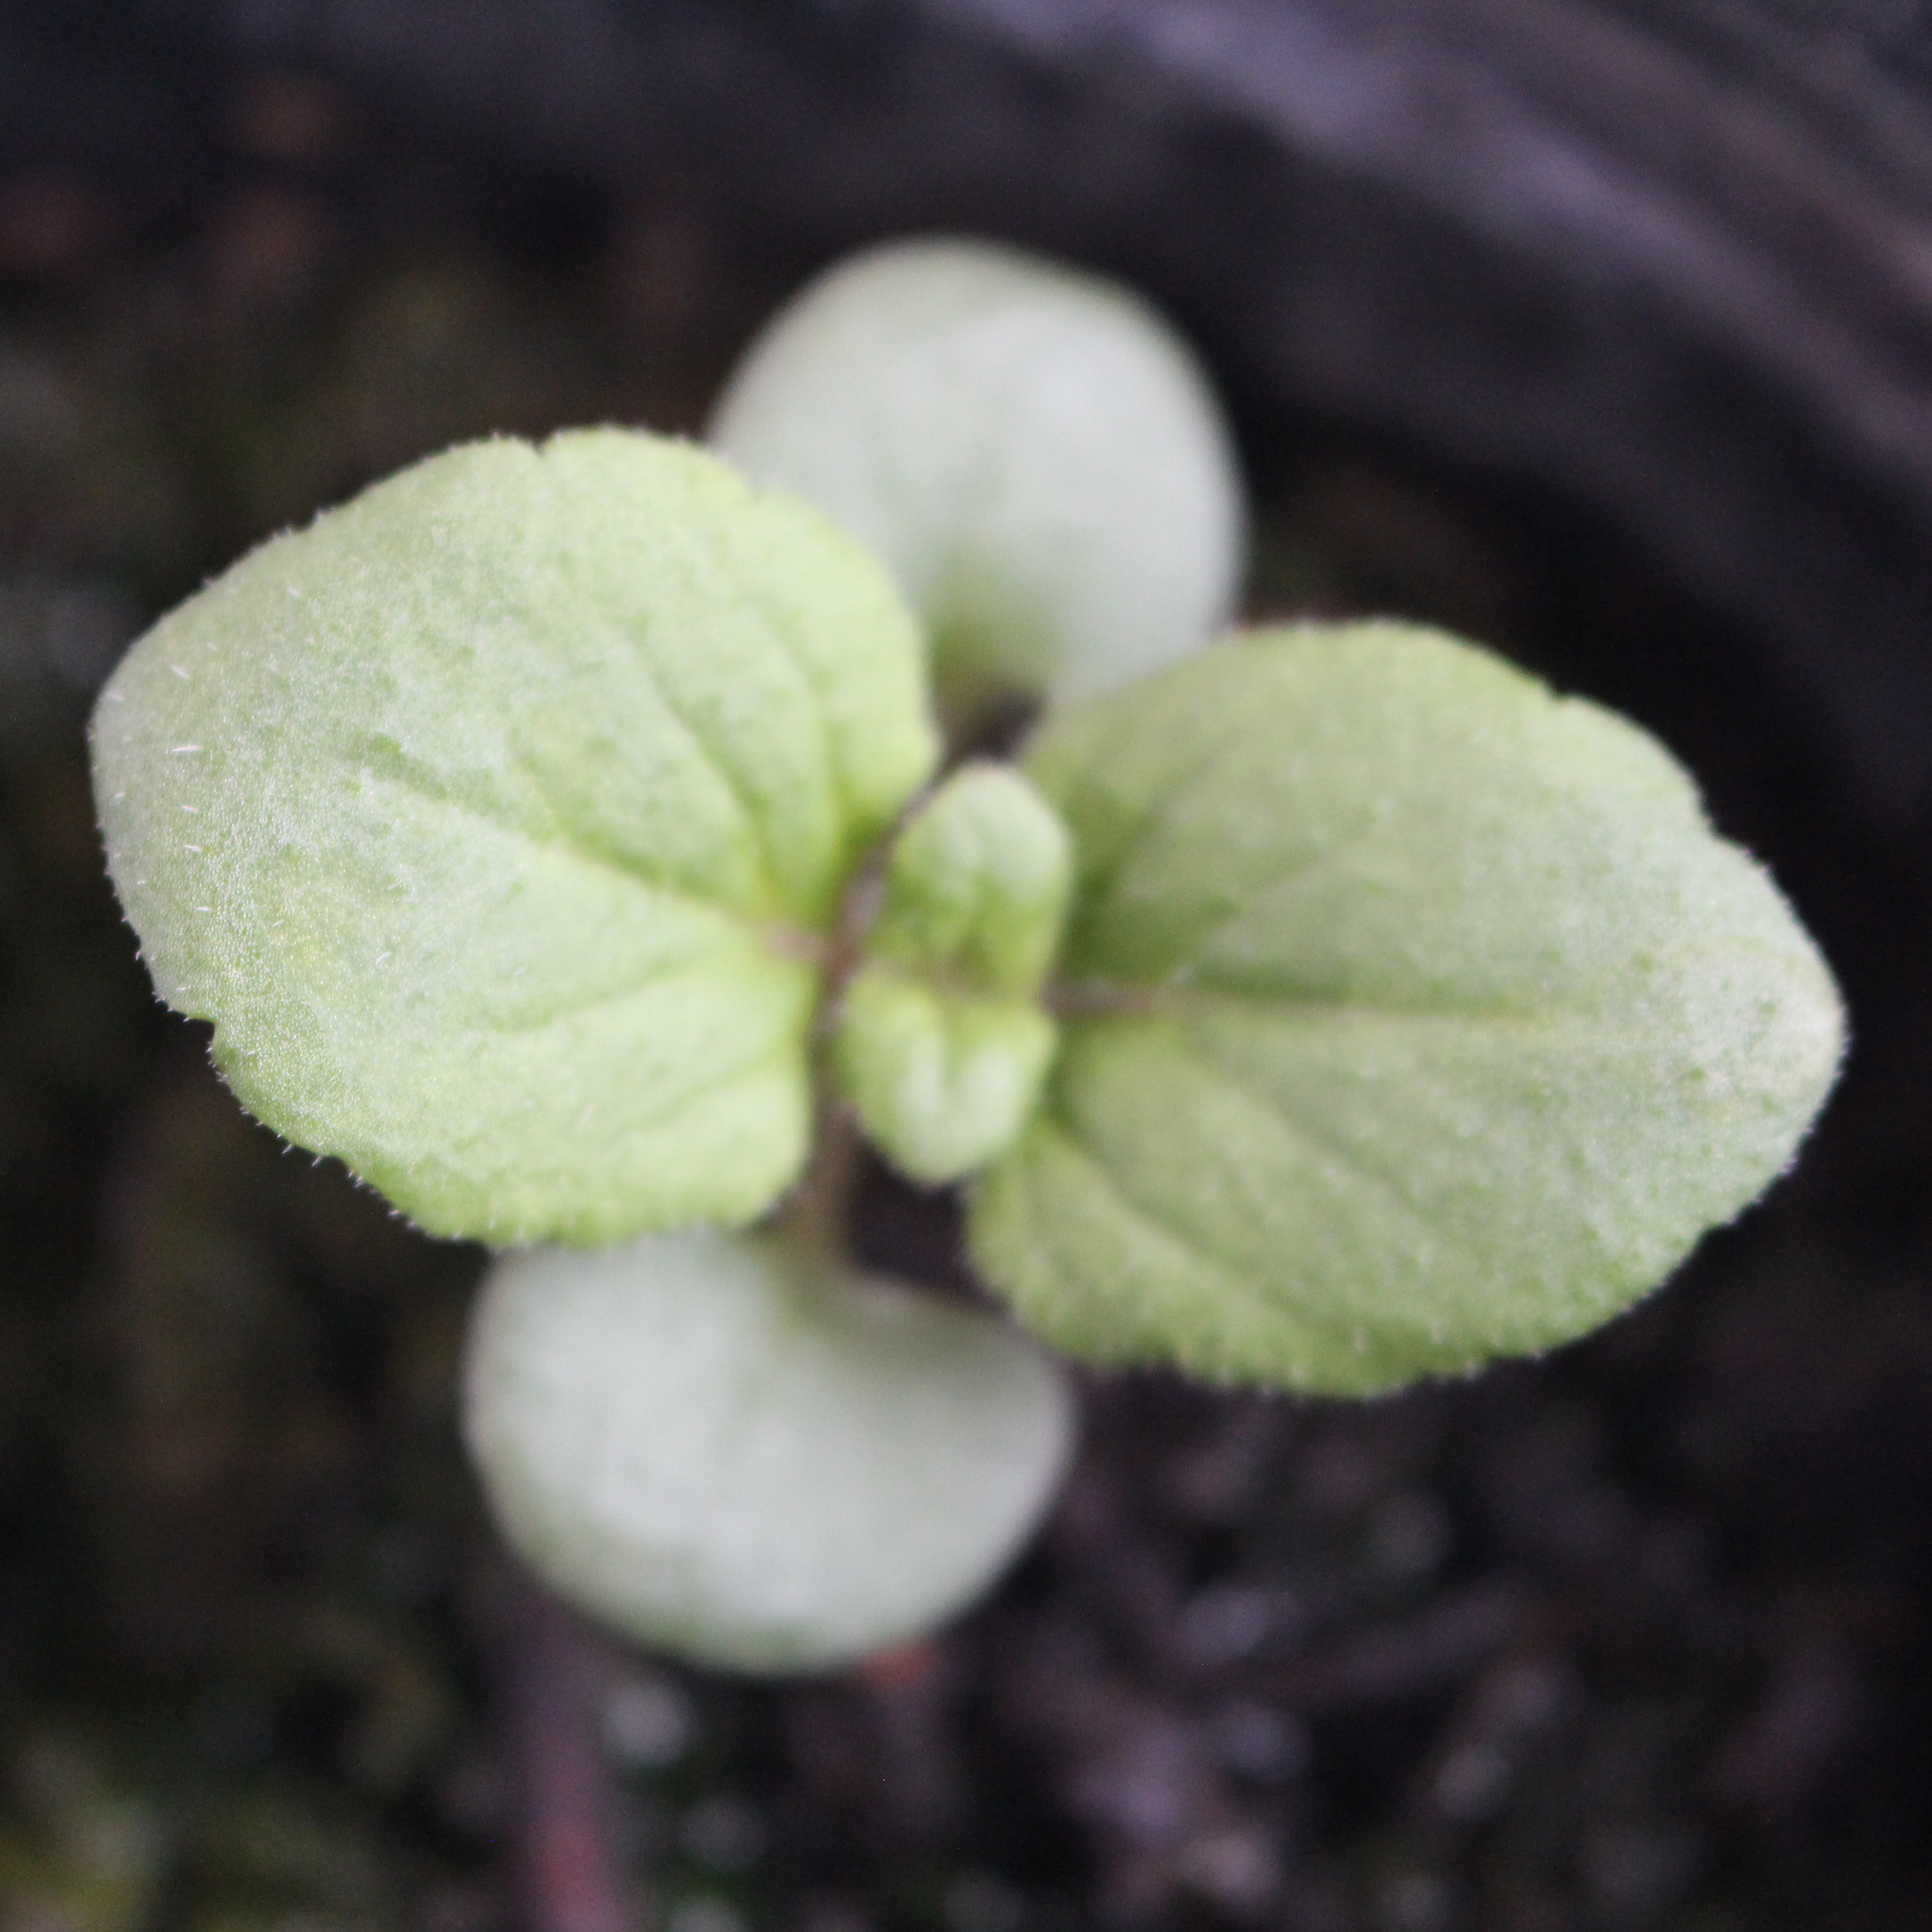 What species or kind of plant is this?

Veronica persica
